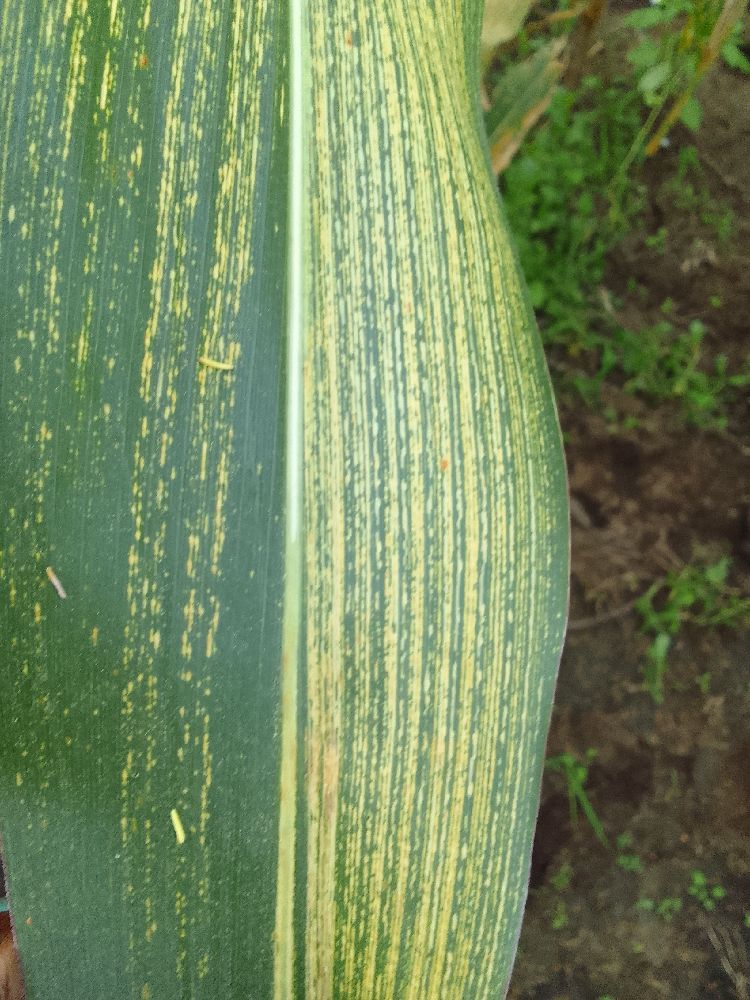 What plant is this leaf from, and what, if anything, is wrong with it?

maize, maize streak virus
